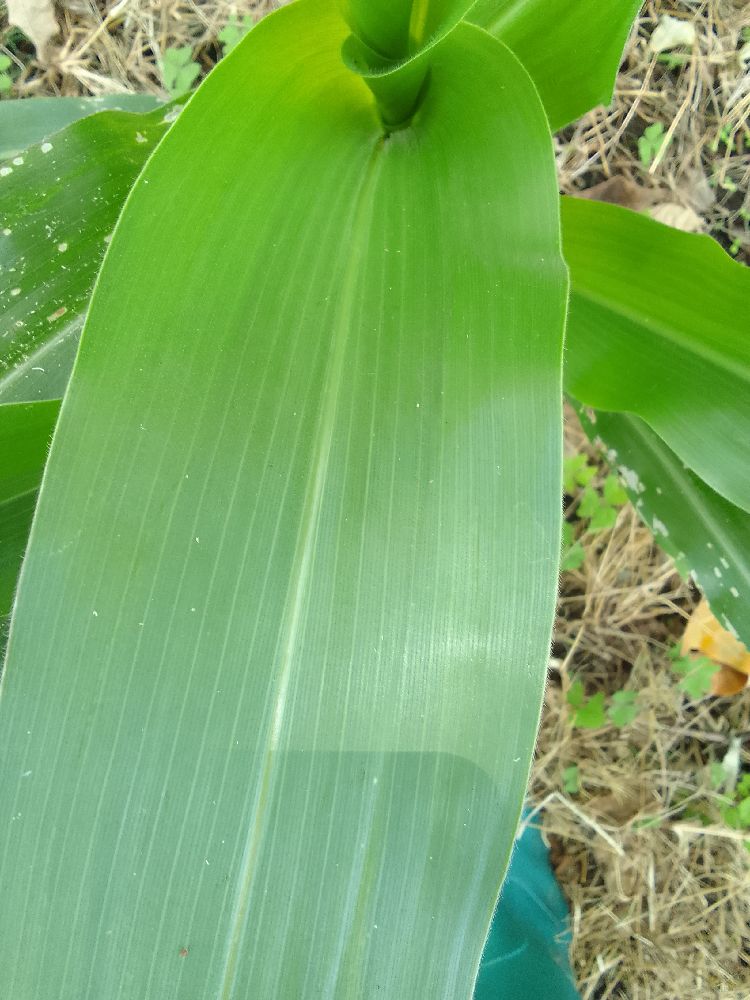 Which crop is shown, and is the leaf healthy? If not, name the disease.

maize, healthy
